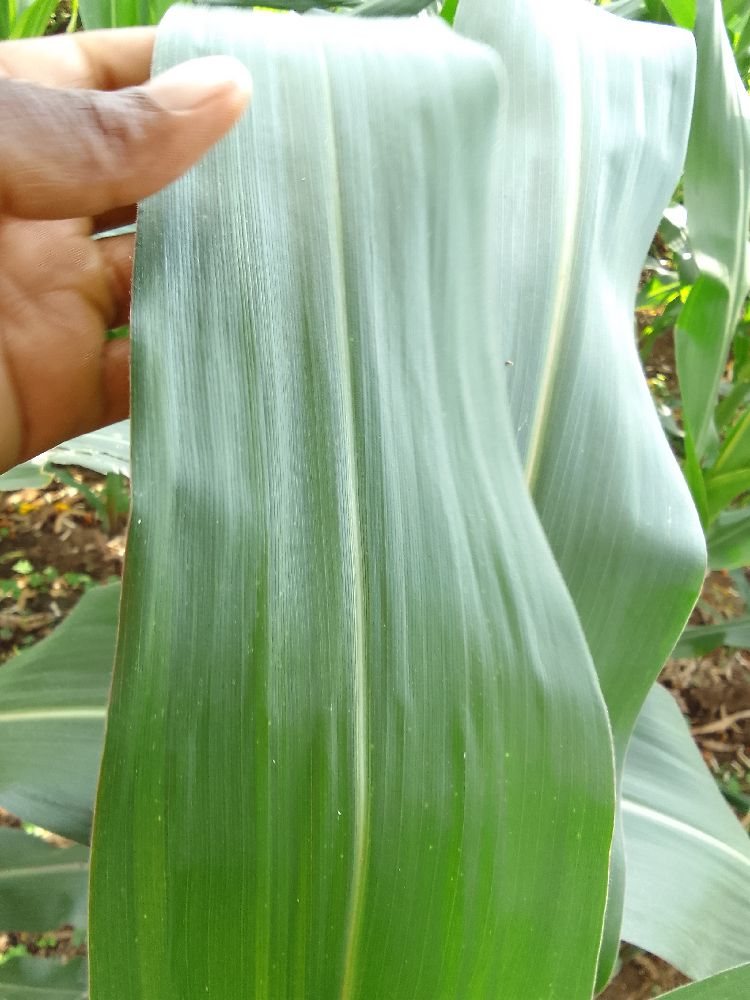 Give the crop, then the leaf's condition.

maize, healthy
